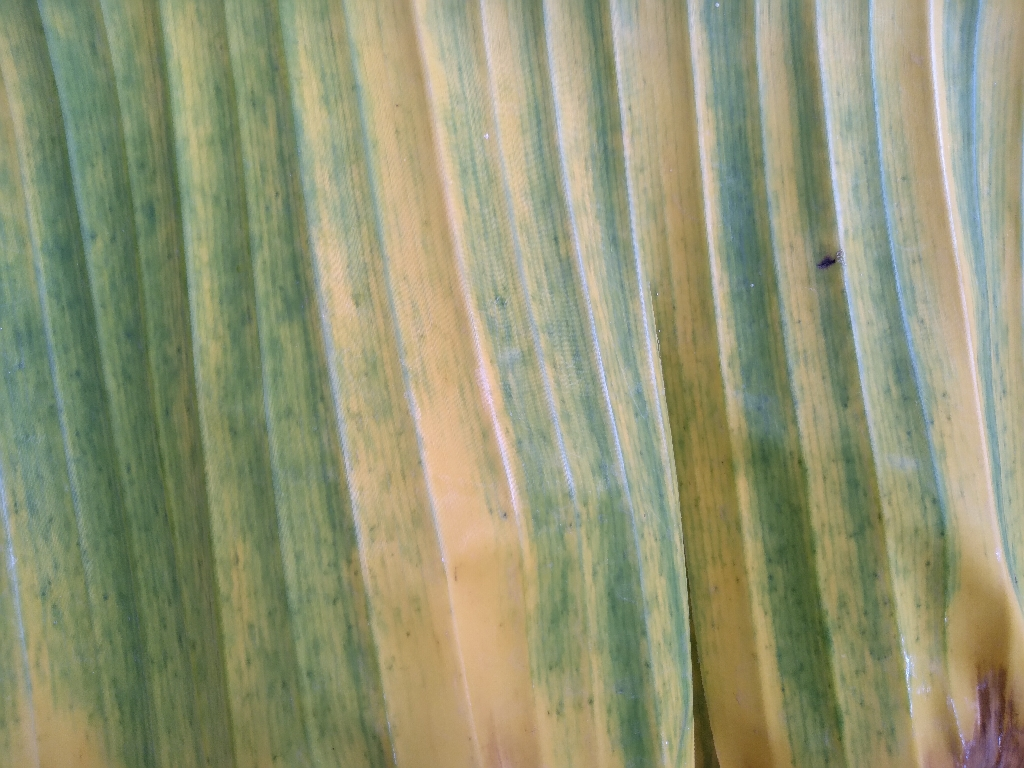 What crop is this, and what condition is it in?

banana, fusarium wilt race 1
